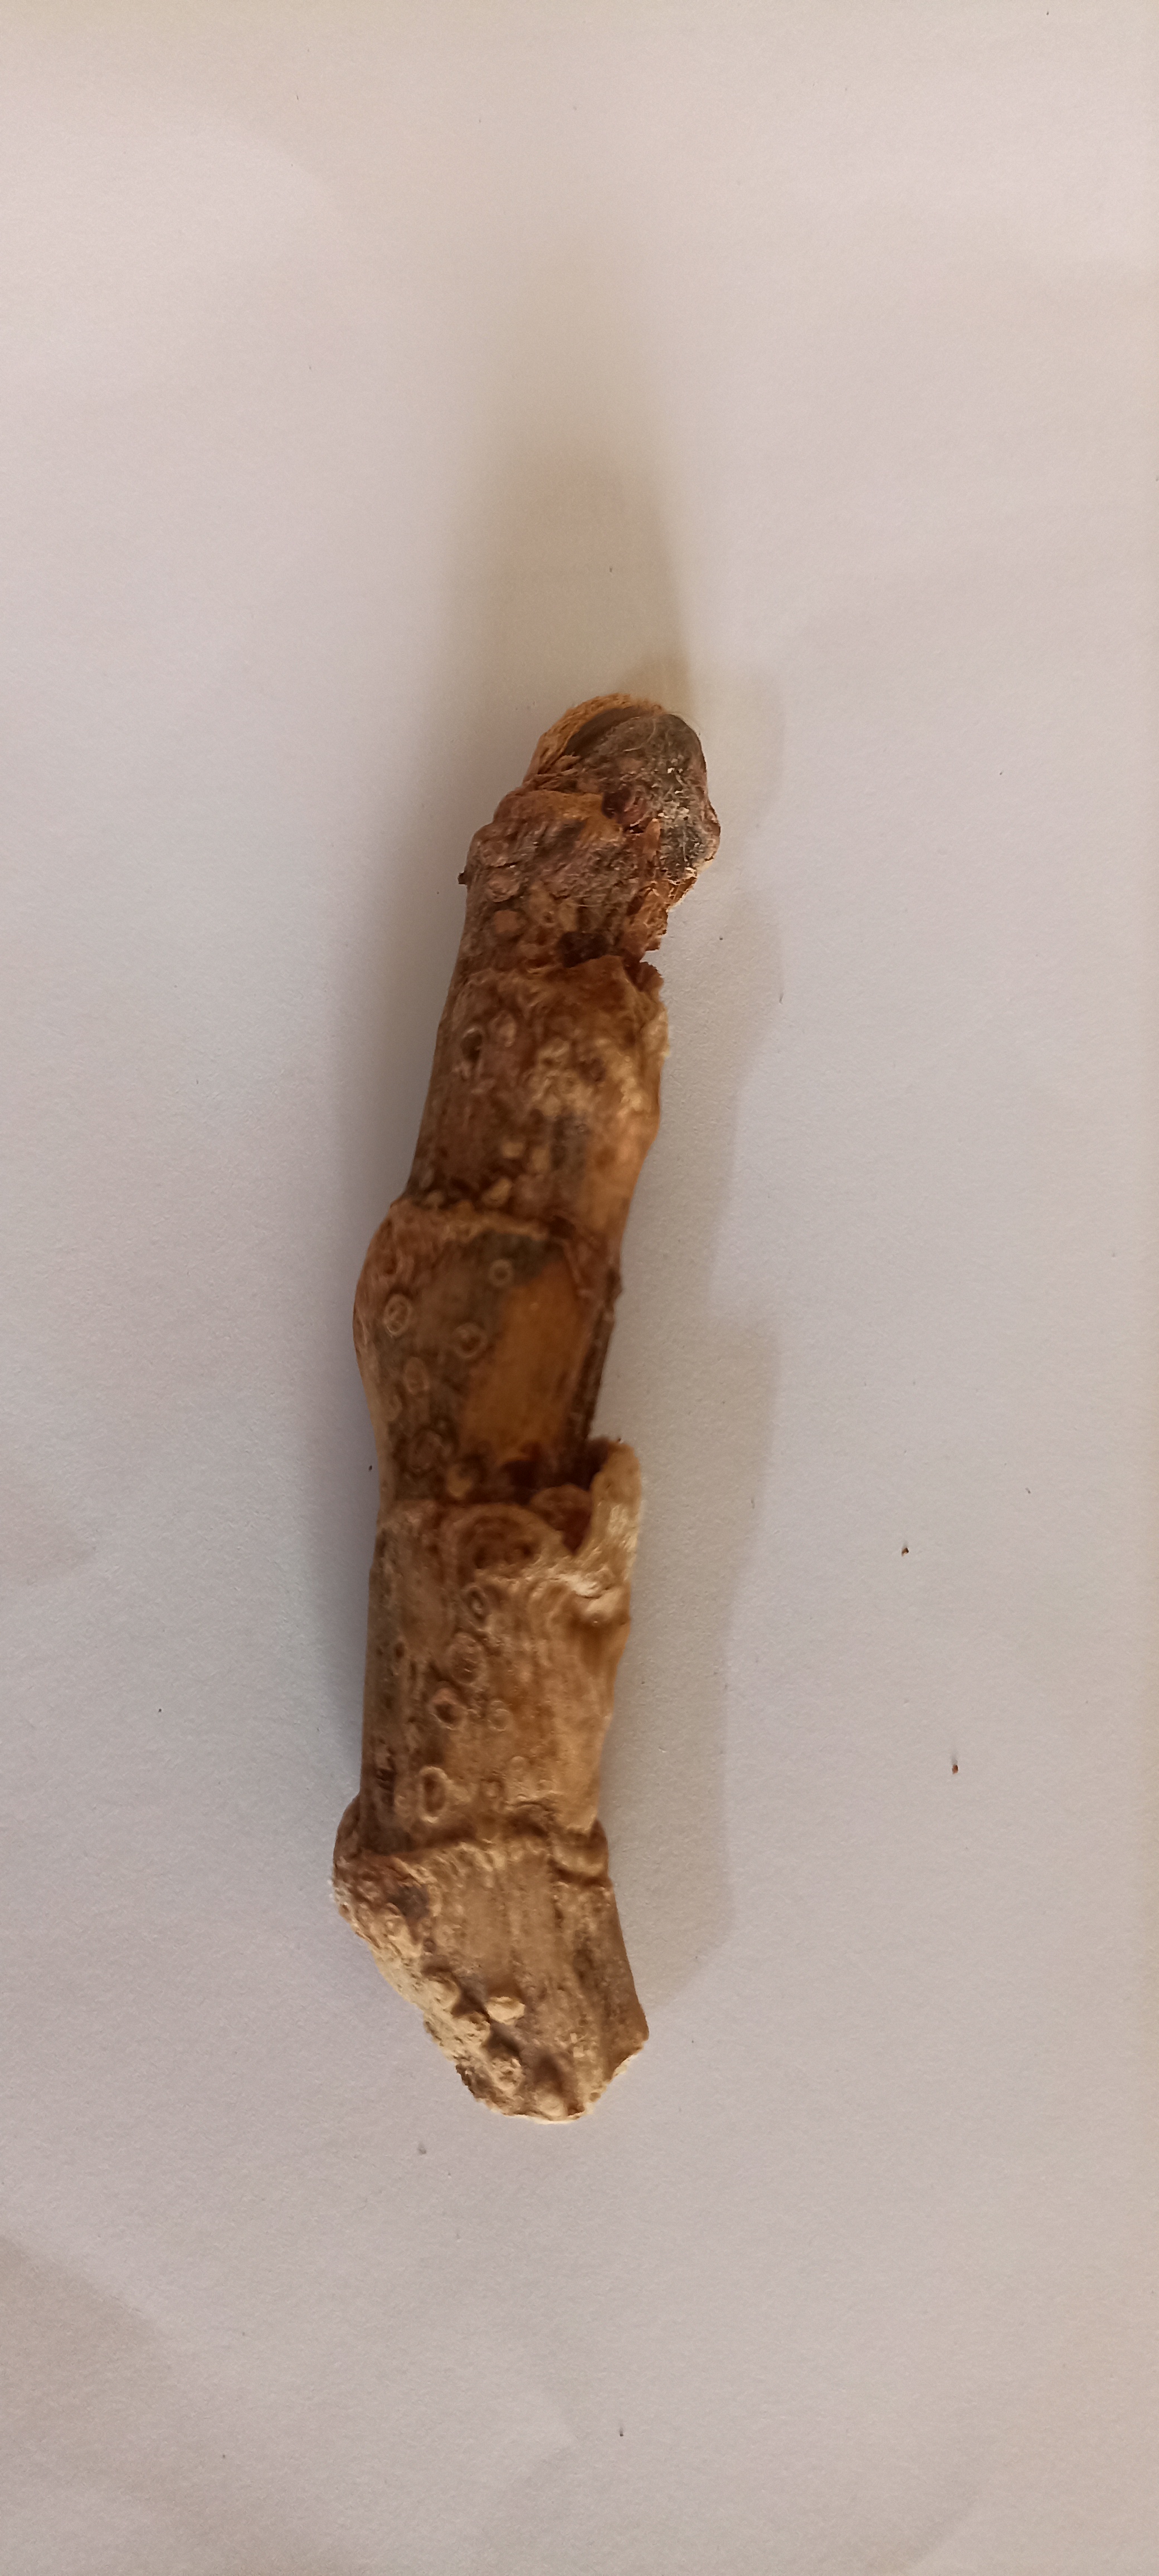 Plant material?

vekhand
